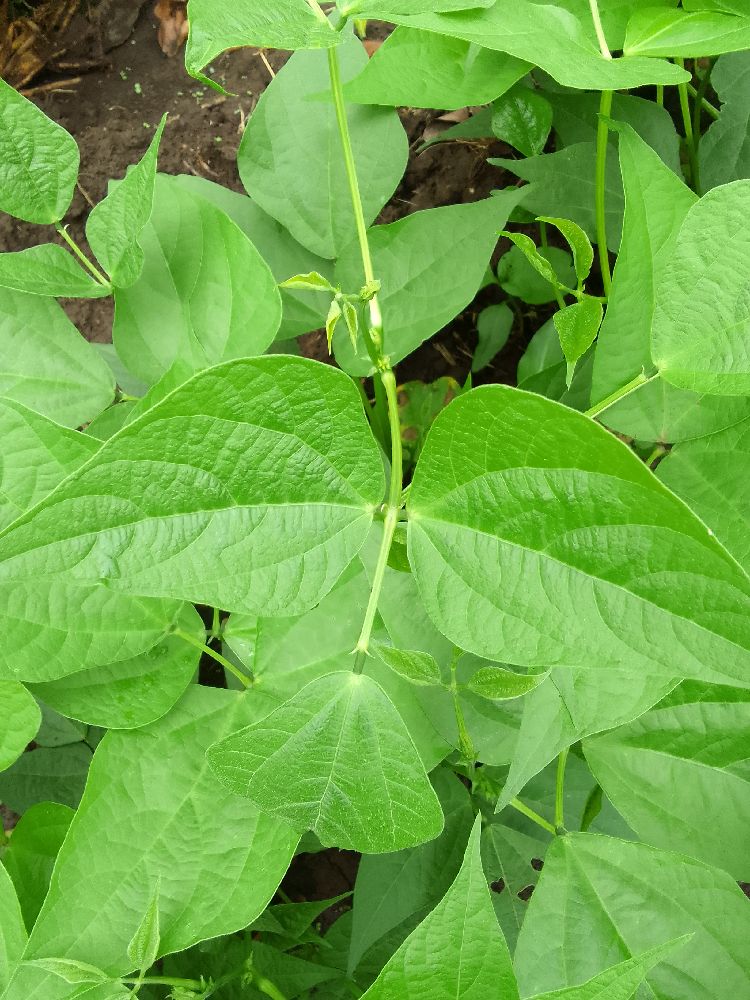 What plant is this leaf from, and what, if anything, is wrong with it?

common bean, healthy
